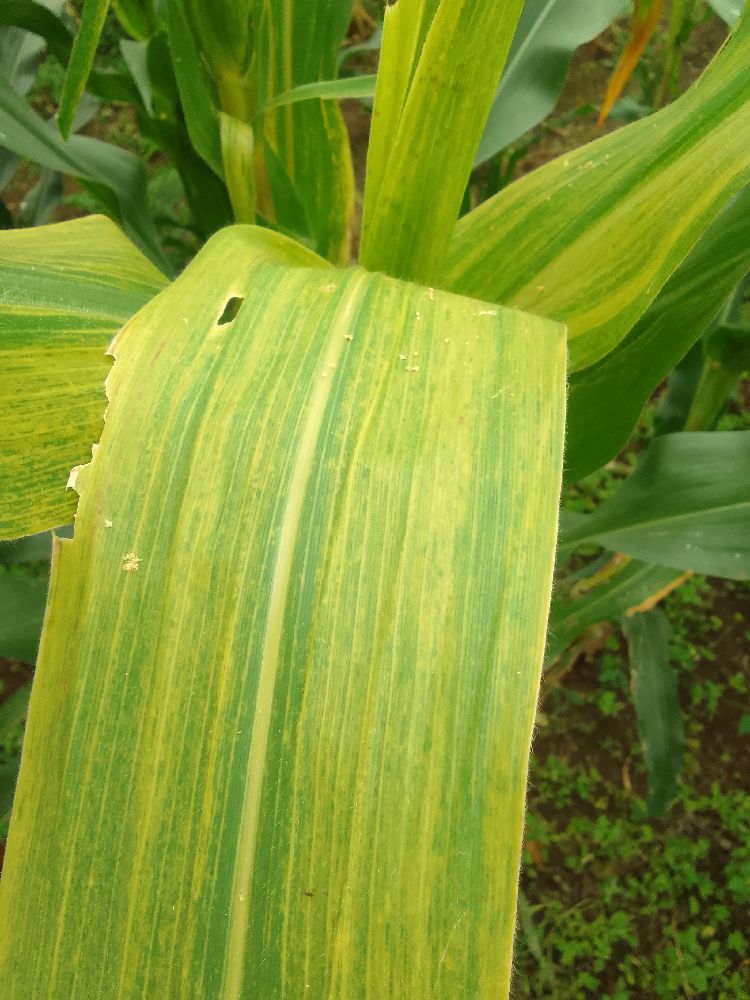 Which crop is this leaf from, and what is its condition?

maize, maize lethal necrosis
